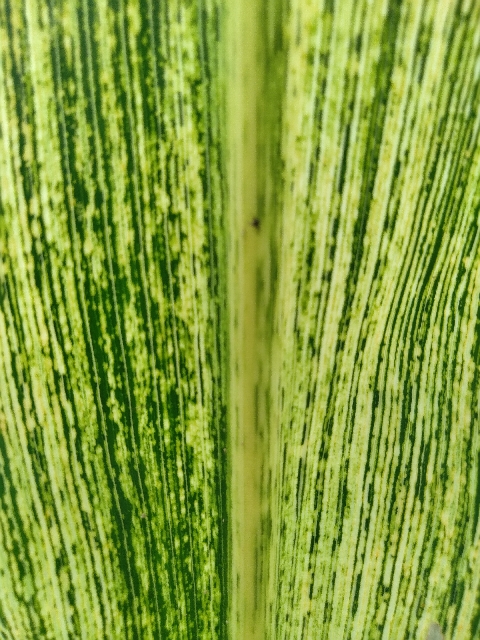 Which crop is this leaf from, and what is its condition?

maize, maize streak virus
